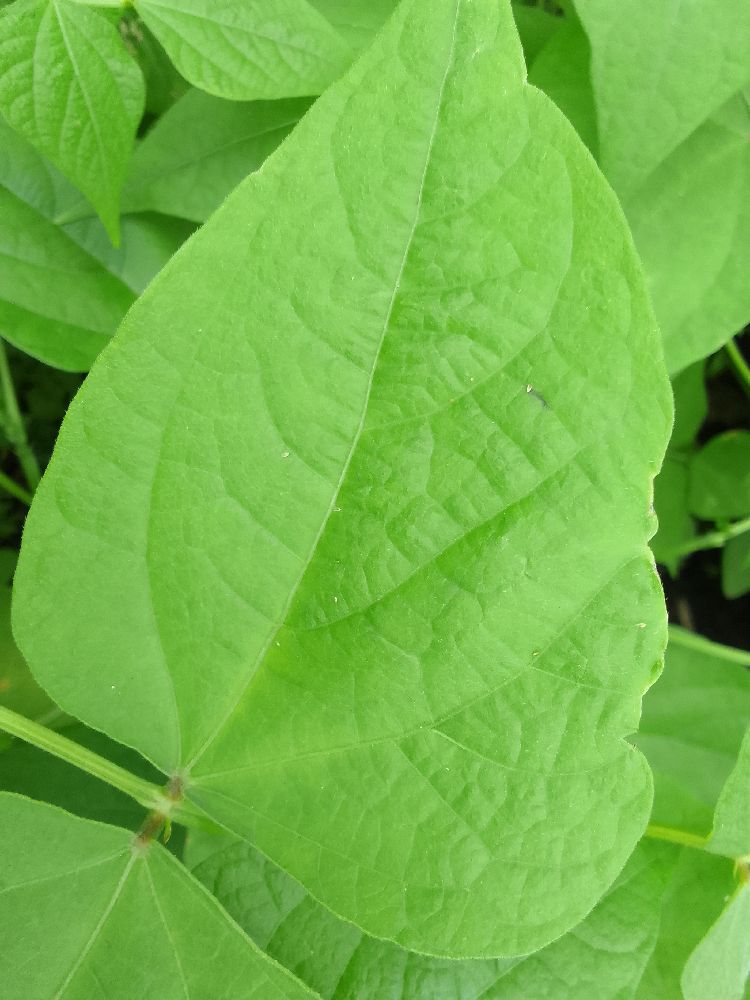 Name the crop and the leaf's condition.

common bean, healthy
